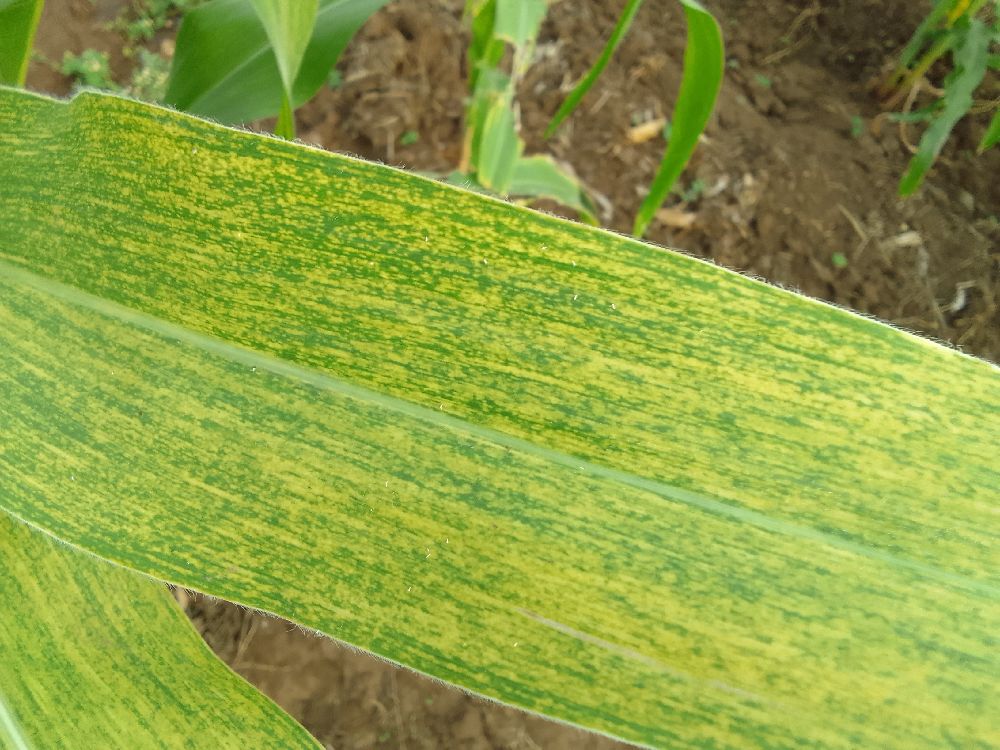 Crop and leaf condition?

maize, maize lethal necrosis
